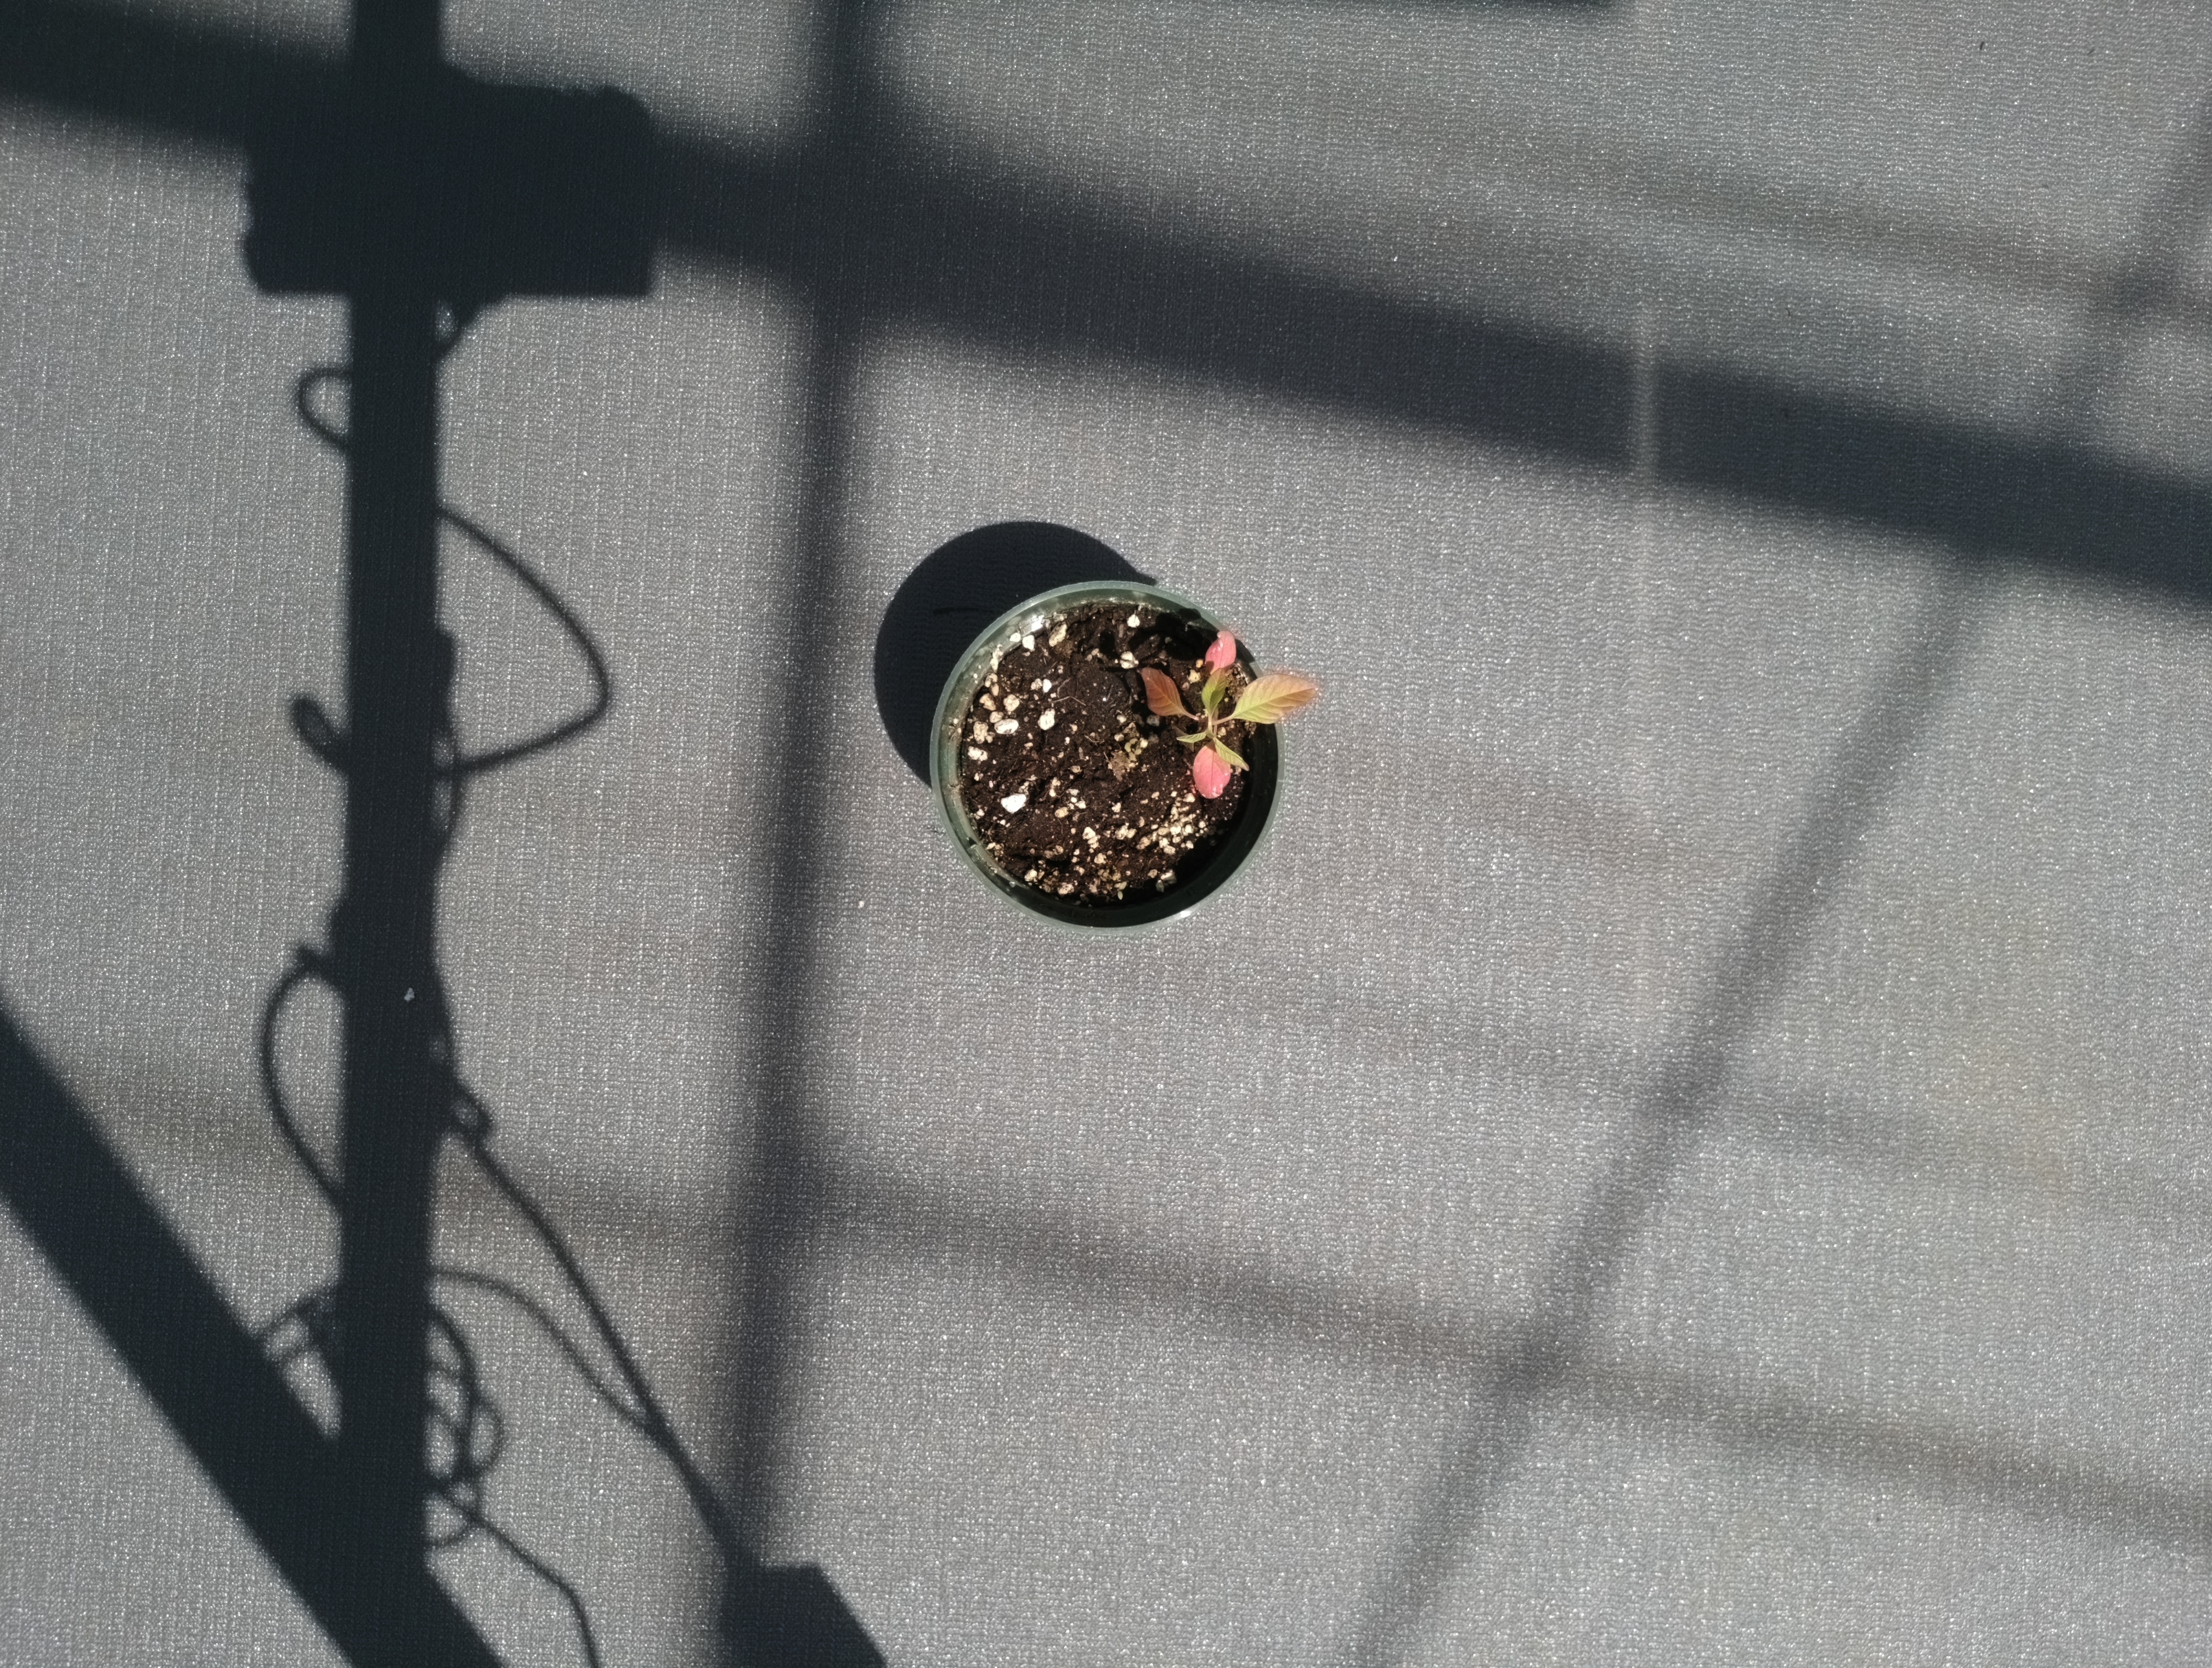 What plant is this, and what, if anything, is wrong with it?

waterhemp, epinasty
